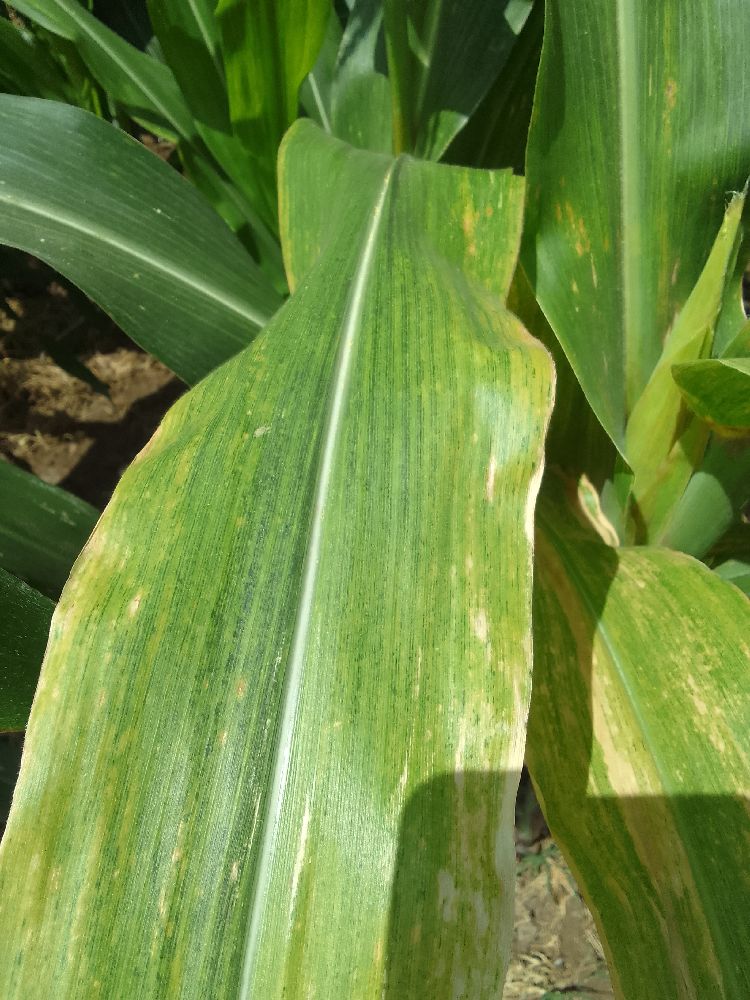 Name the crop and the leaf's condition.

maize, maize lethal necrosis
